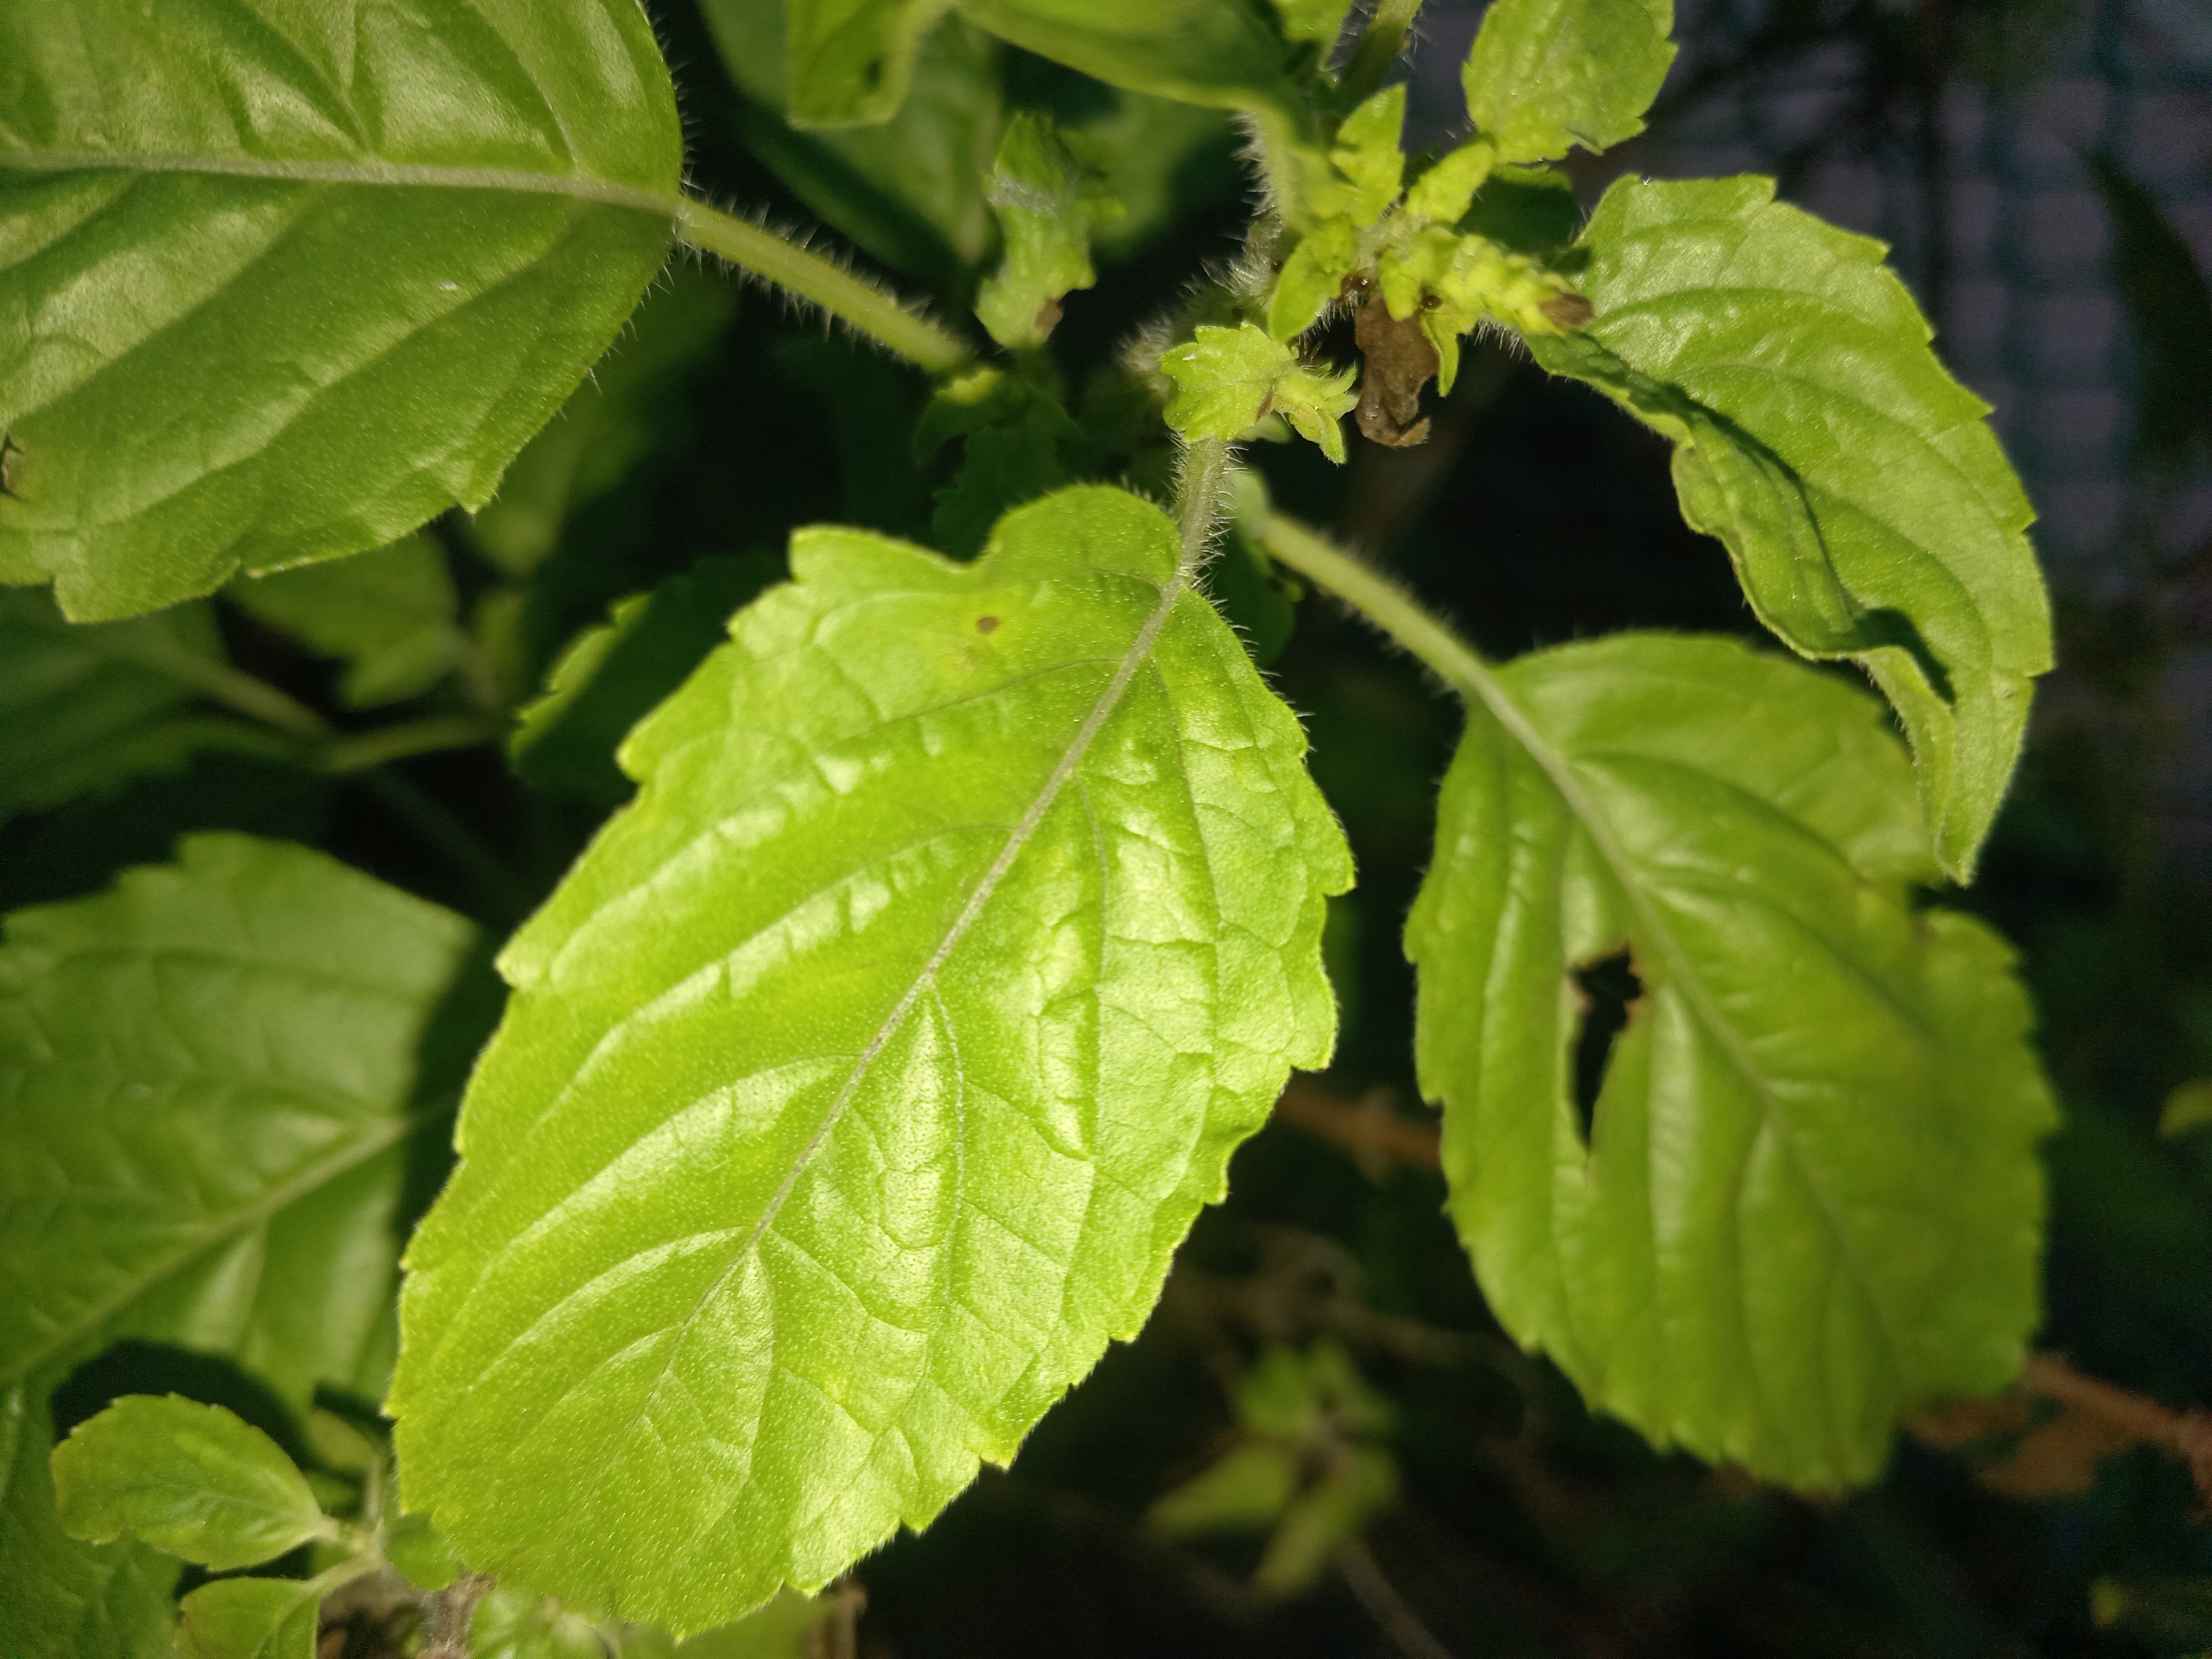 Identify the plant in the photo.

tulshi
